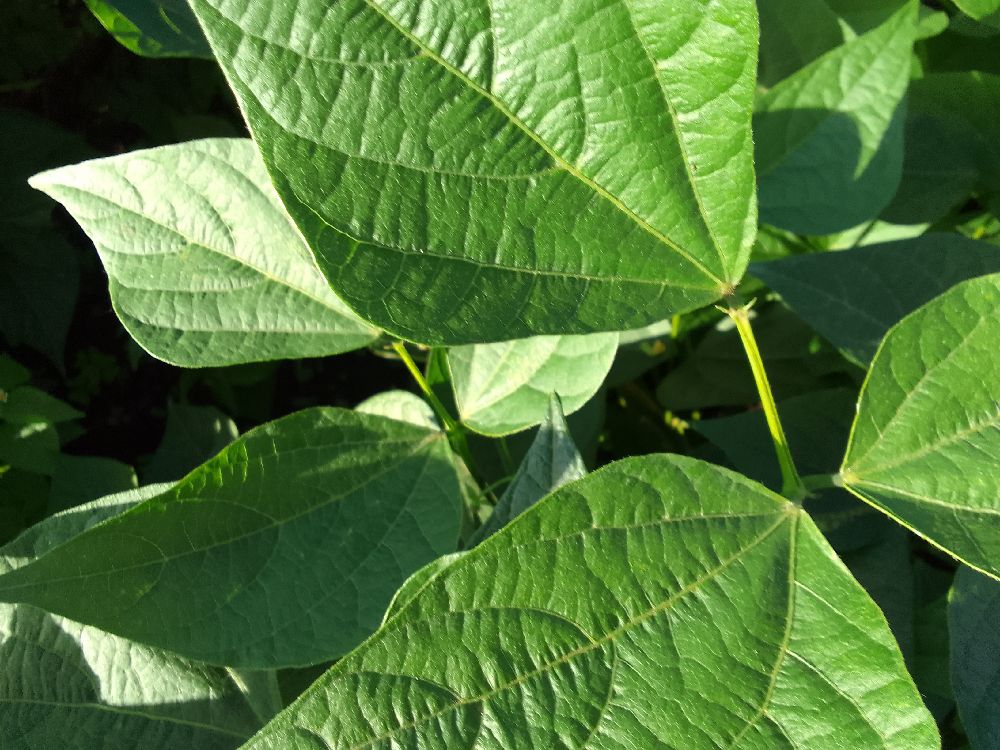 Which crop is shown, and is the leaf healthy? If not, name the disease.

common bean, healthy
